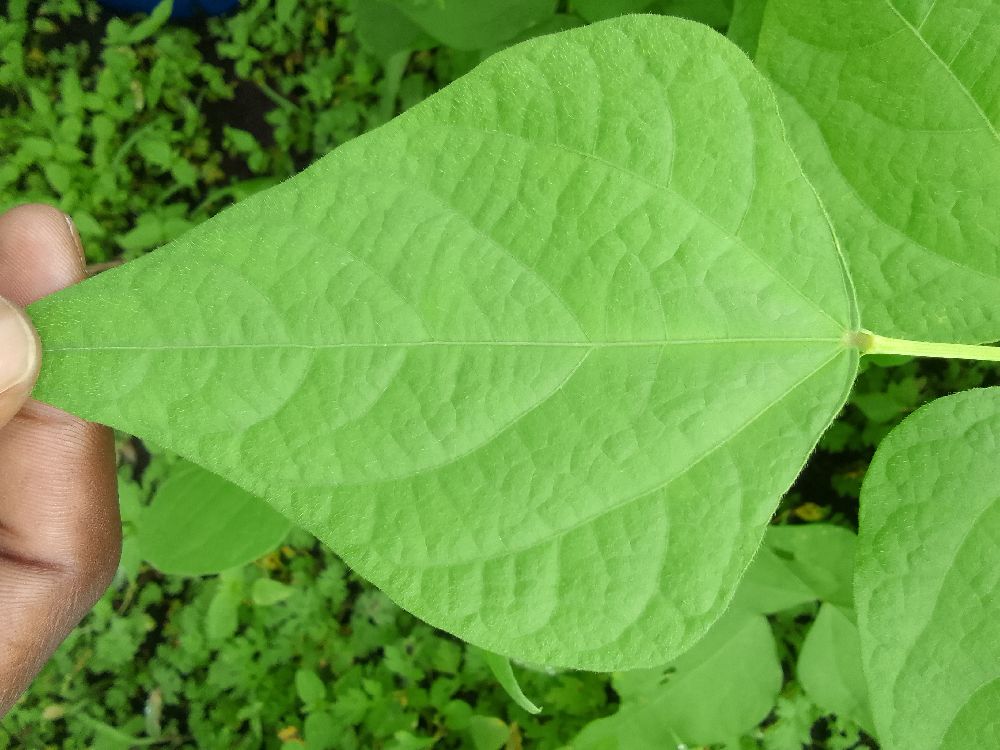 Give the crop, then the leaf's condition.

common bean, healthy
